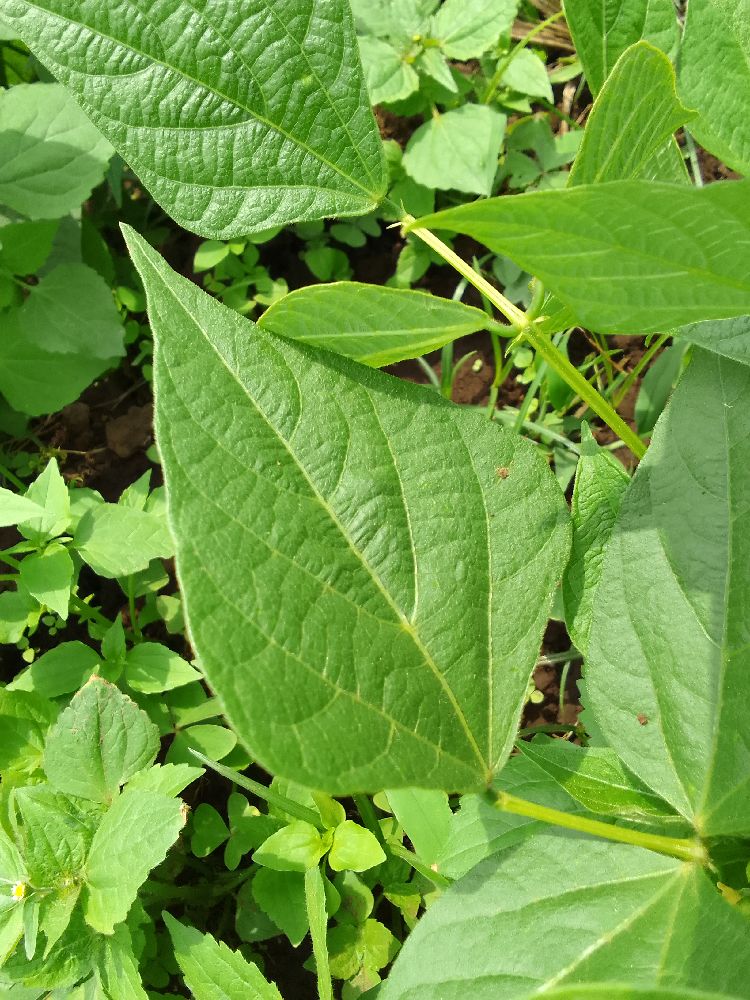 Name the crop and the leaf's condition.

common bean, healthy
